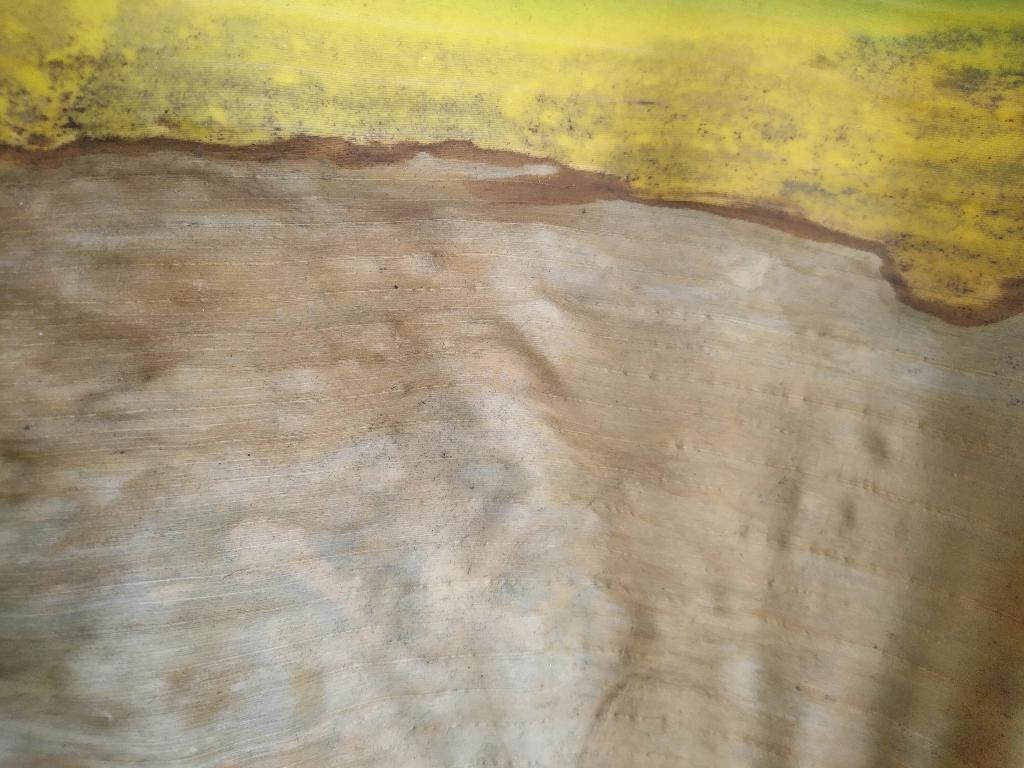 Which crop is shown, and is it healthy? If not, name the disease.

banana, black sigatoka
